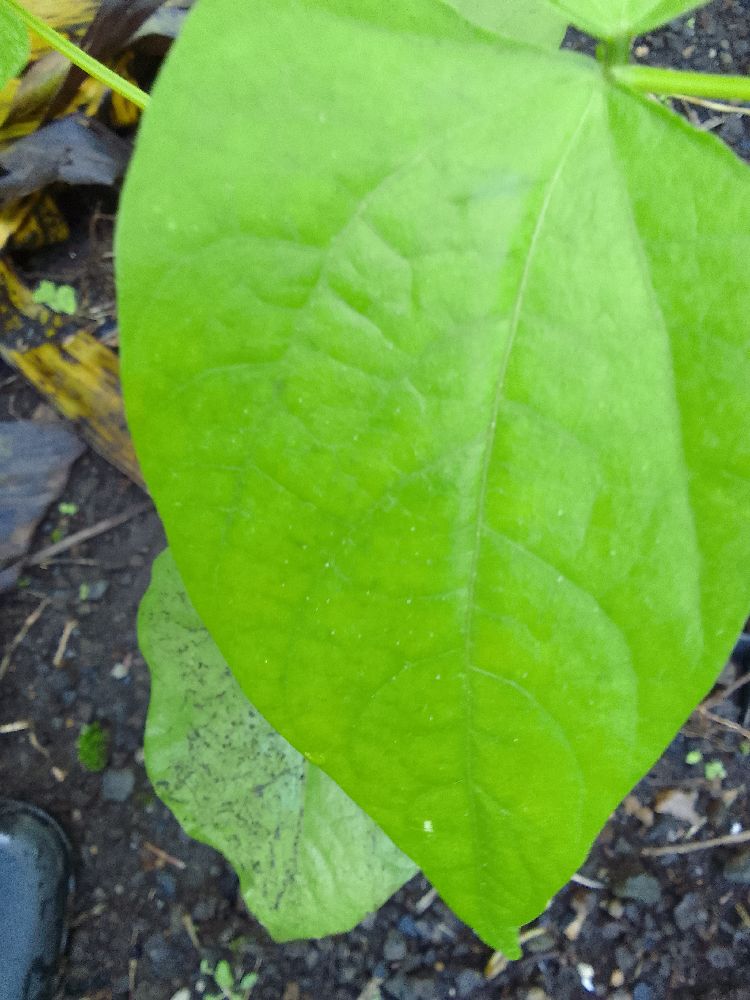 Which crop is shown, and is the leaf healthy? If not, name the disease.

common bean, healthy
